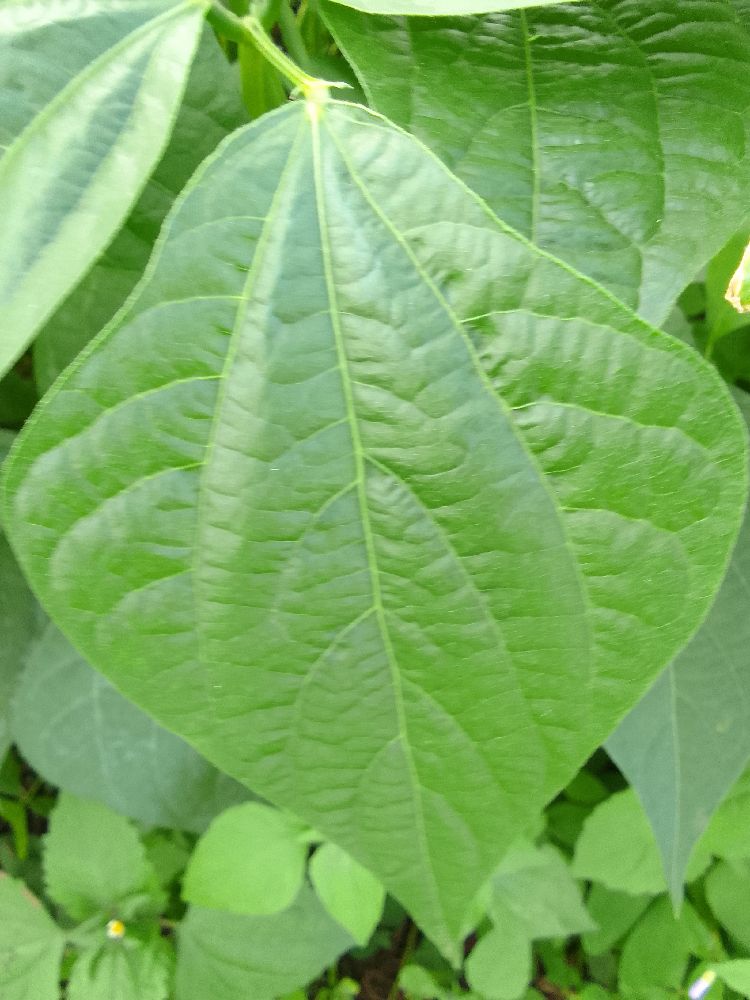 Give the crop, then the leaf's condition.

common bean, healthy
